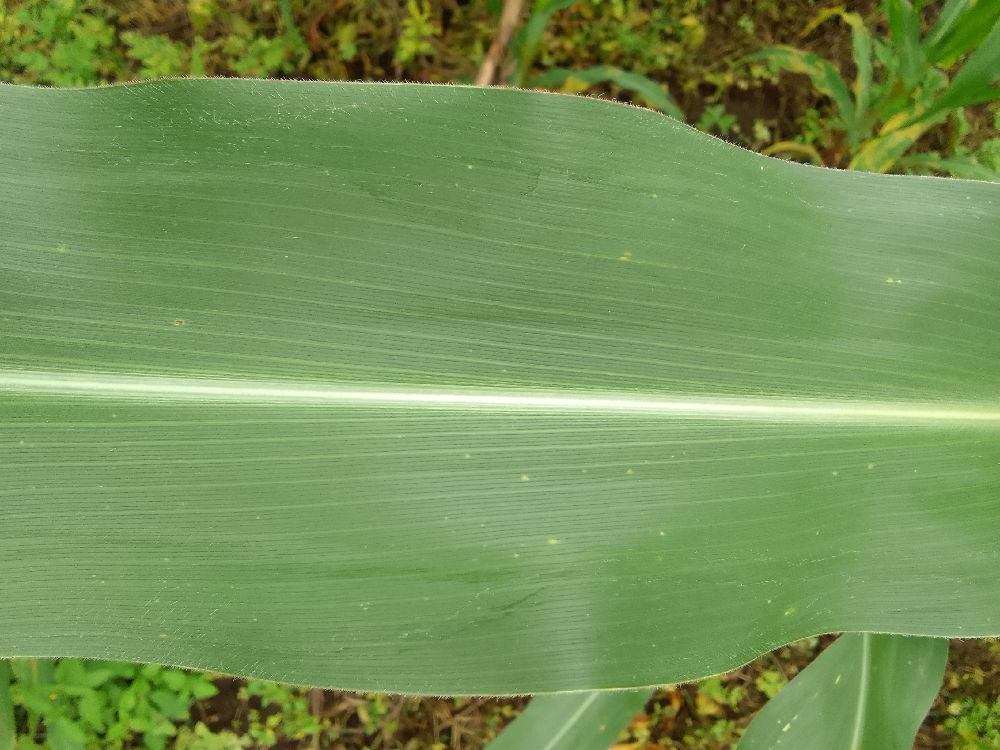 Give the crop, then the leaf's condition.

maize, healthy
